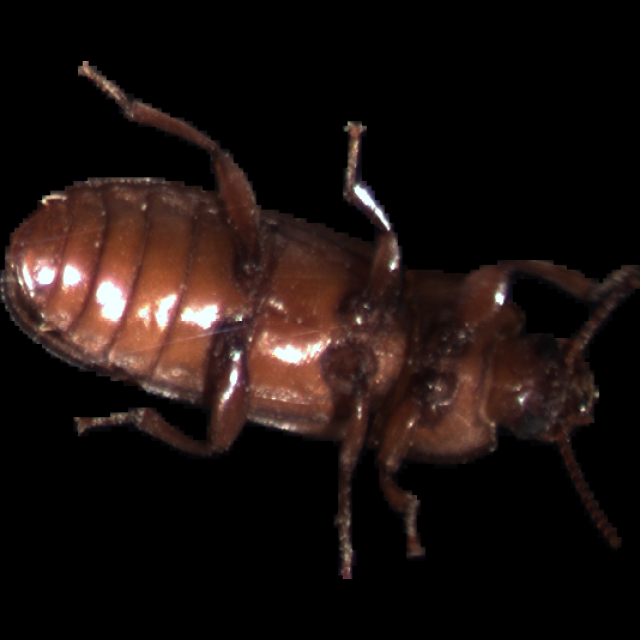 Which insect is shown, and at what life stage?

mealworm beetle
